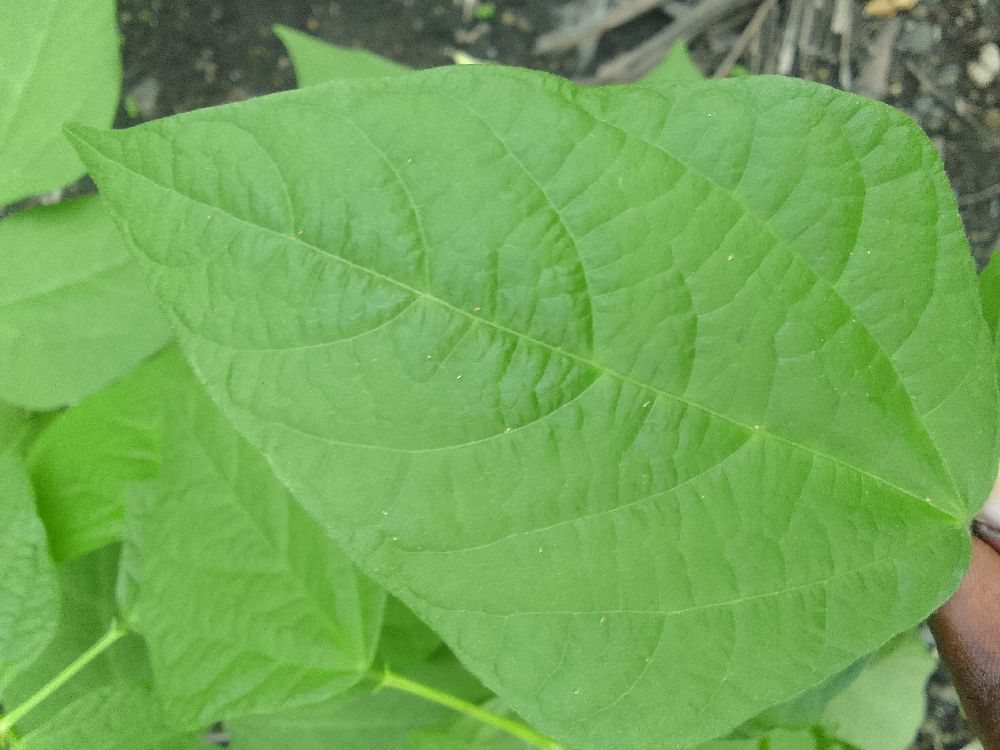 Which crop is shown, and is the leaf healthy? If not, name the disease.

common bean, healthy
